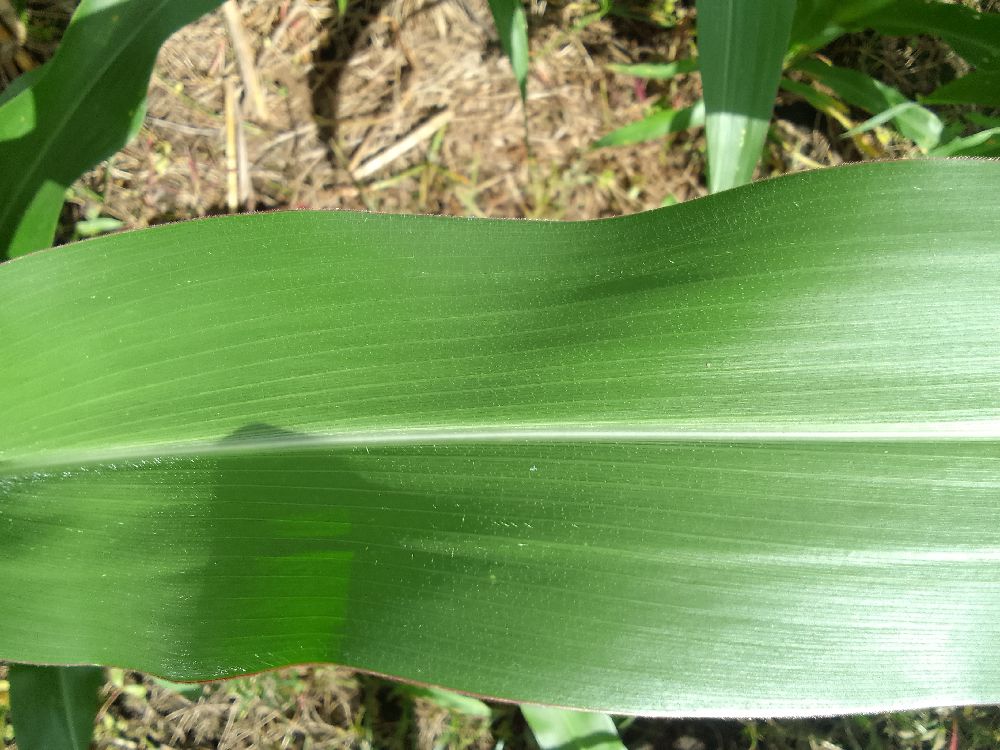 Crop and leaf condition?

maize, healthy
